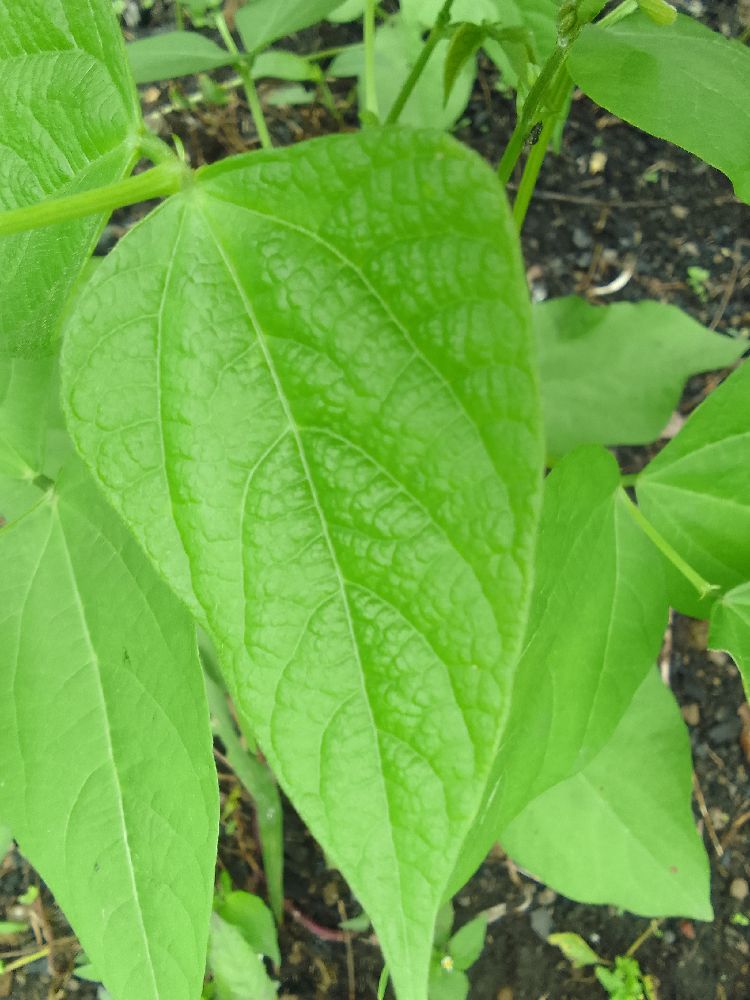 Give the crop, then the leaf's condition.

common bean, healthy
